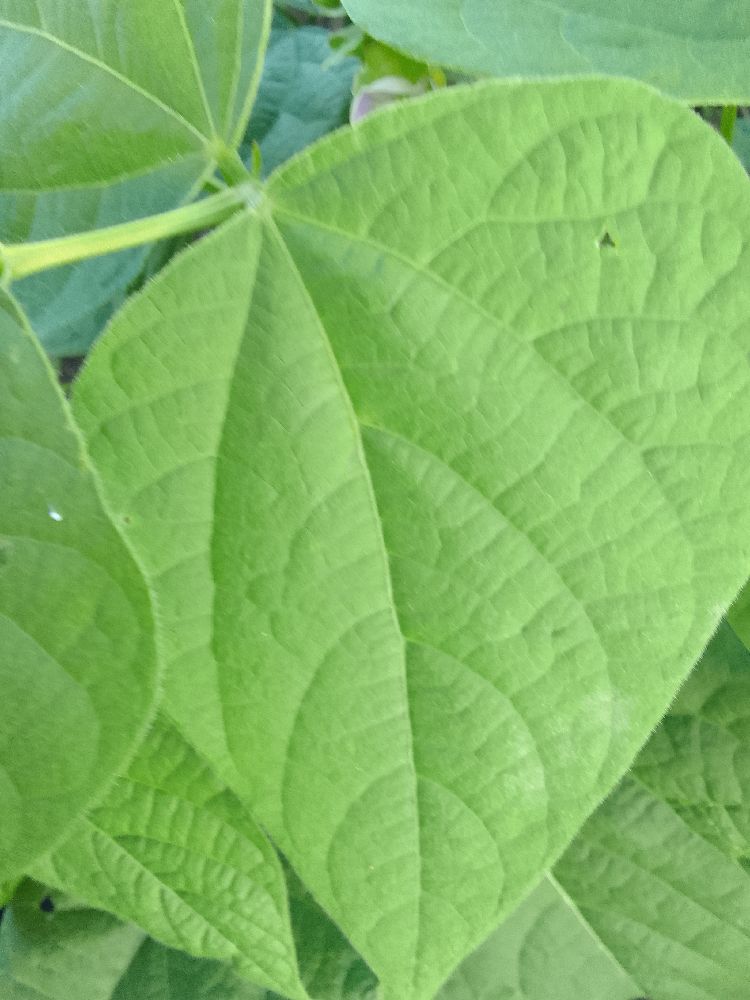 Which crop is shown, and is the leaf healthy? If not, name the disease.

common bean, healthy
